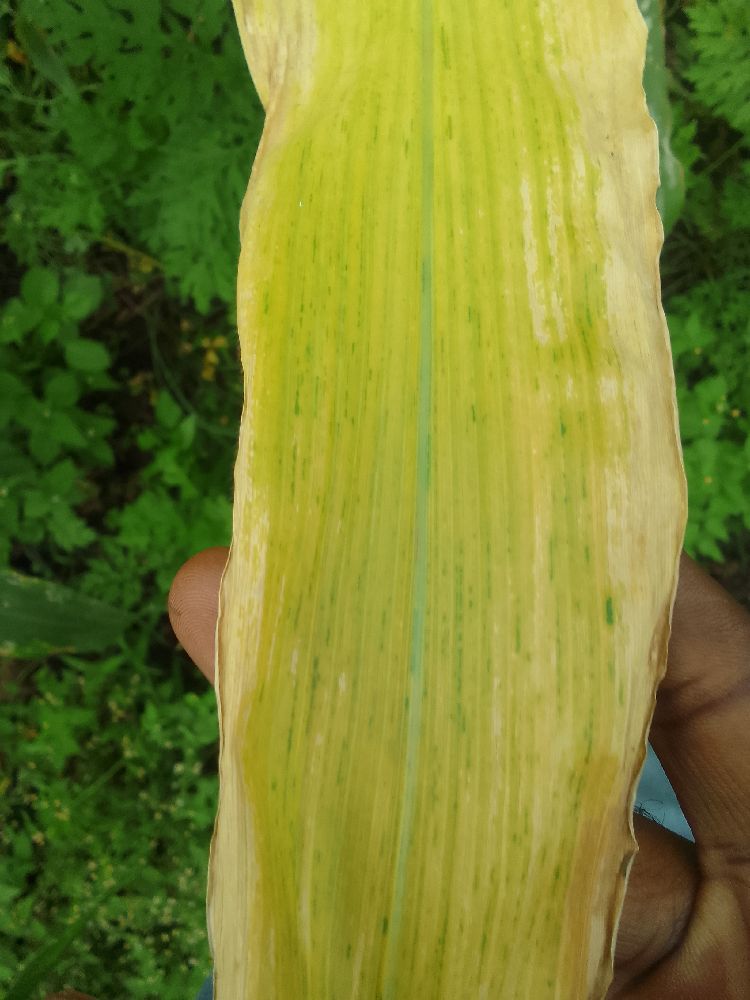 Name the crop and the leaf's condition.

maize, maize lethal necrosis
